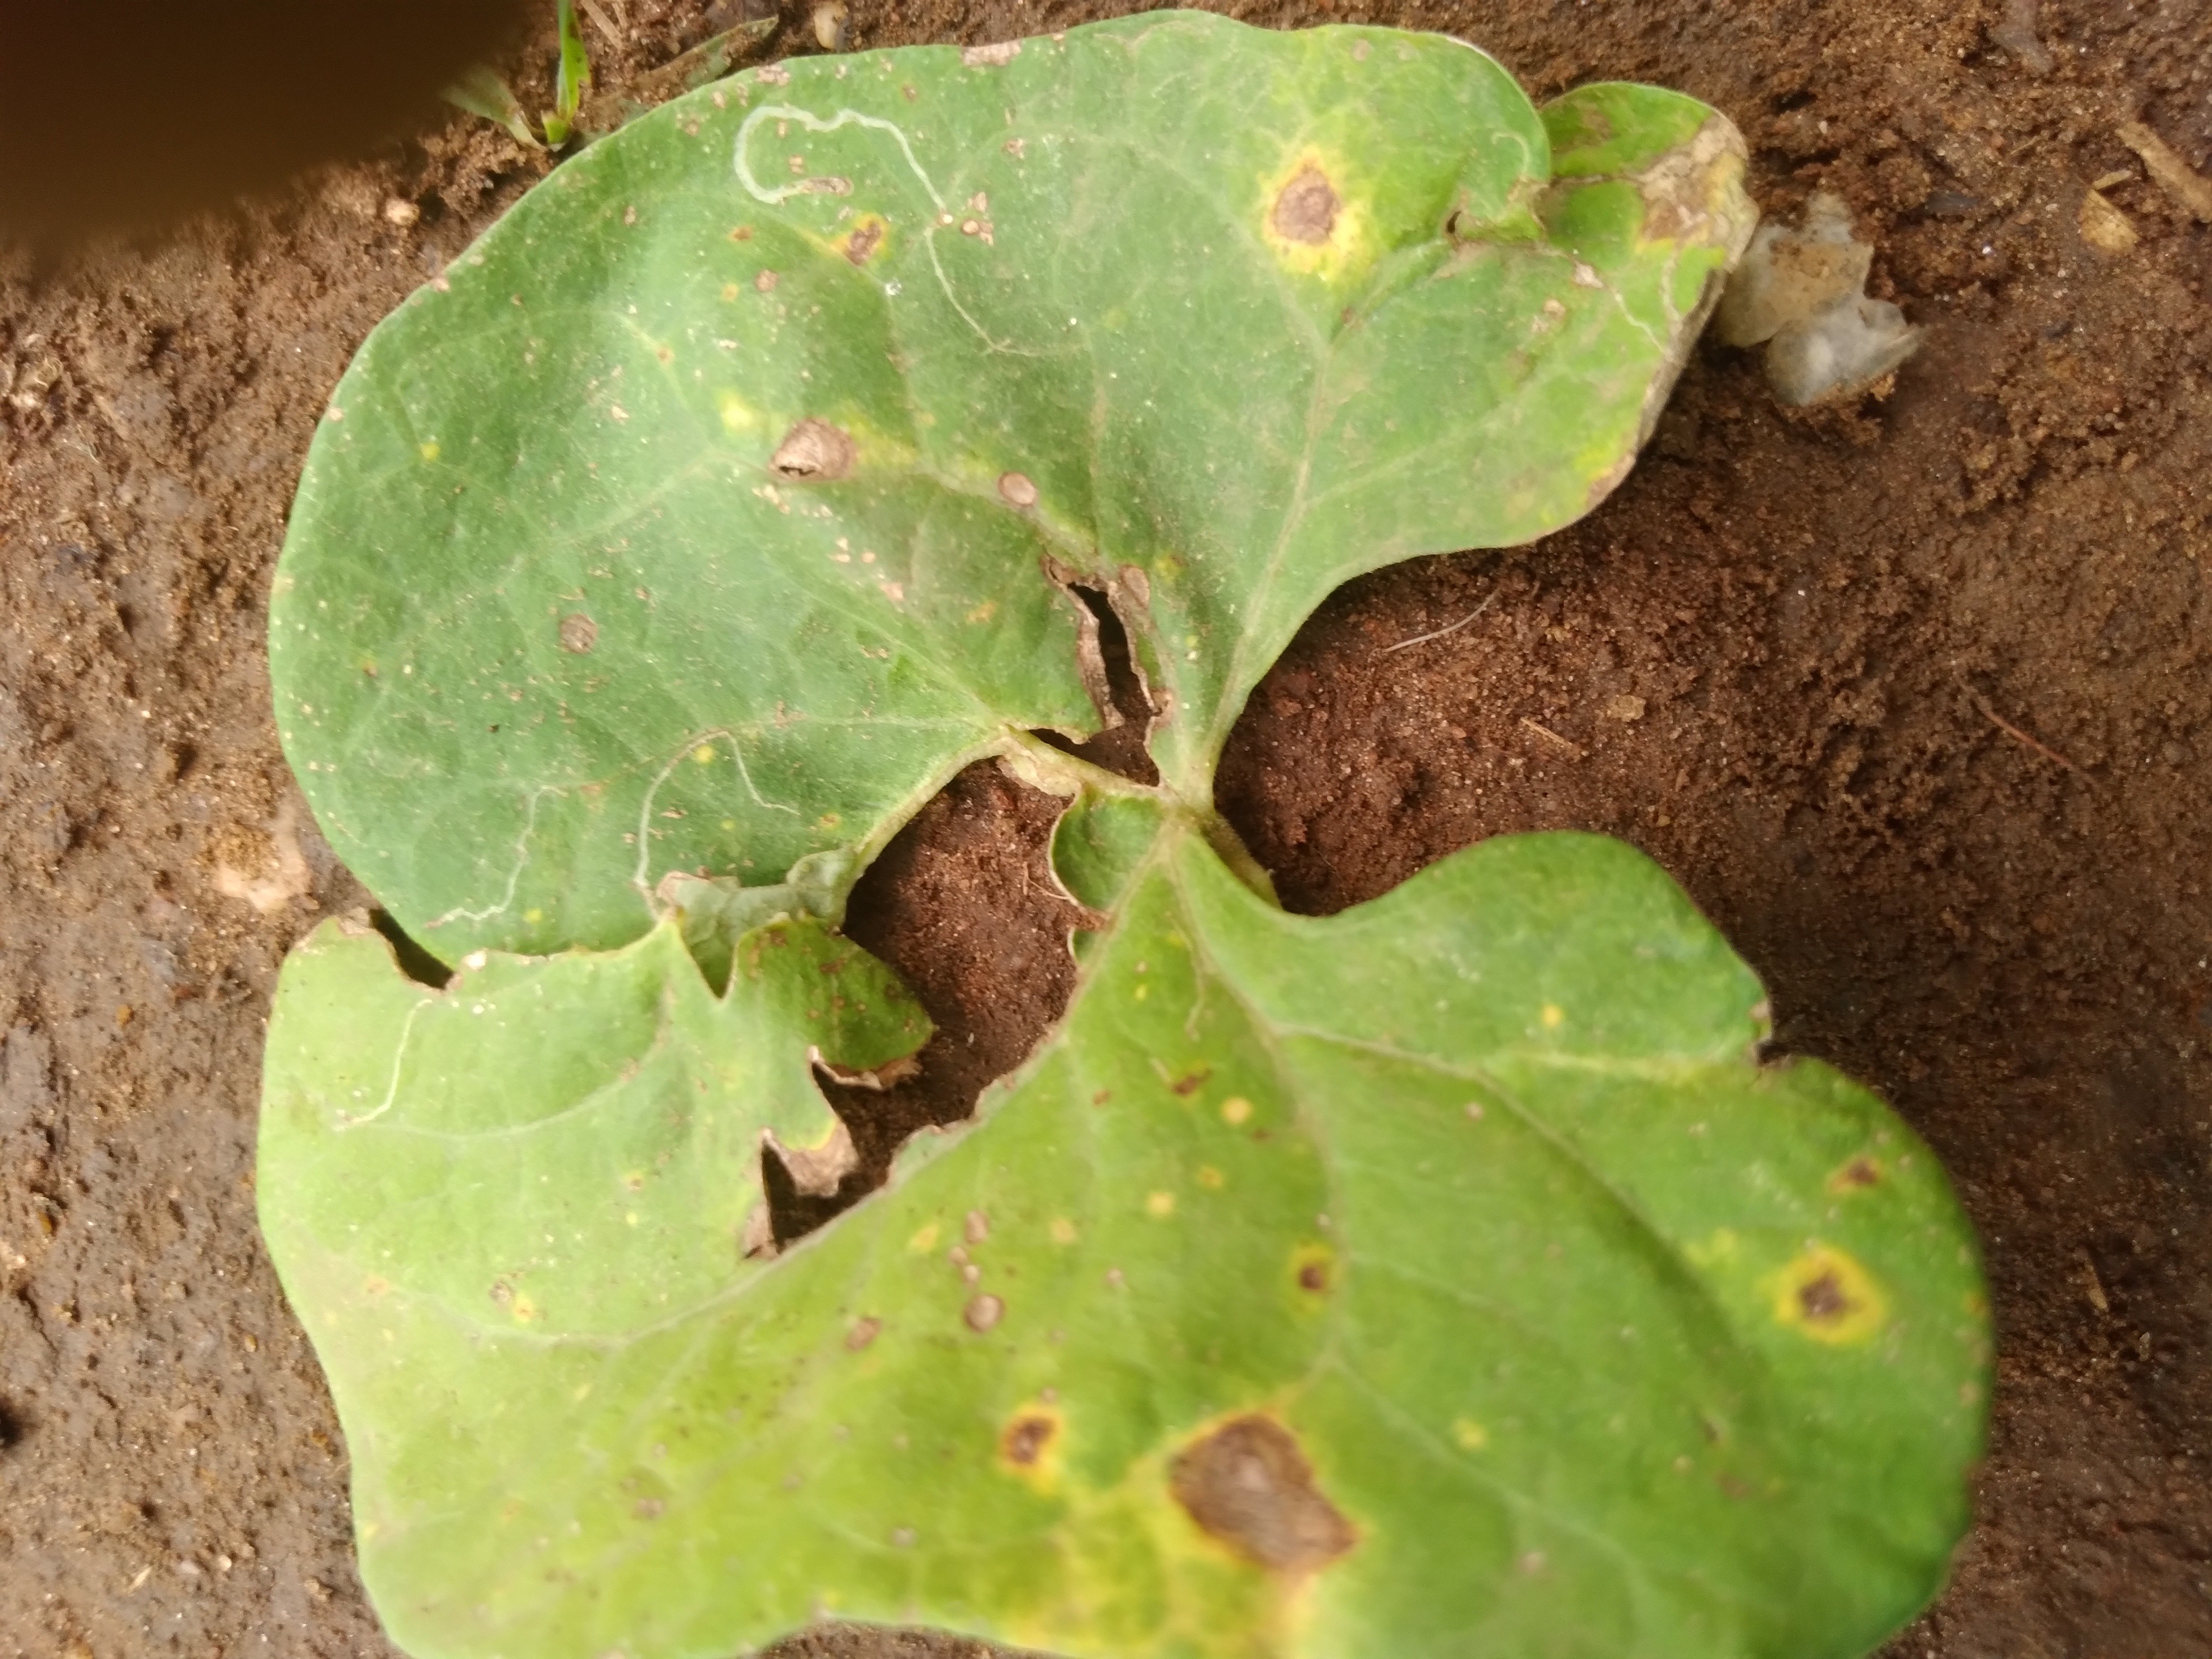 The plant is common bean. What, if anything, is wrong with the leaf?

rust
